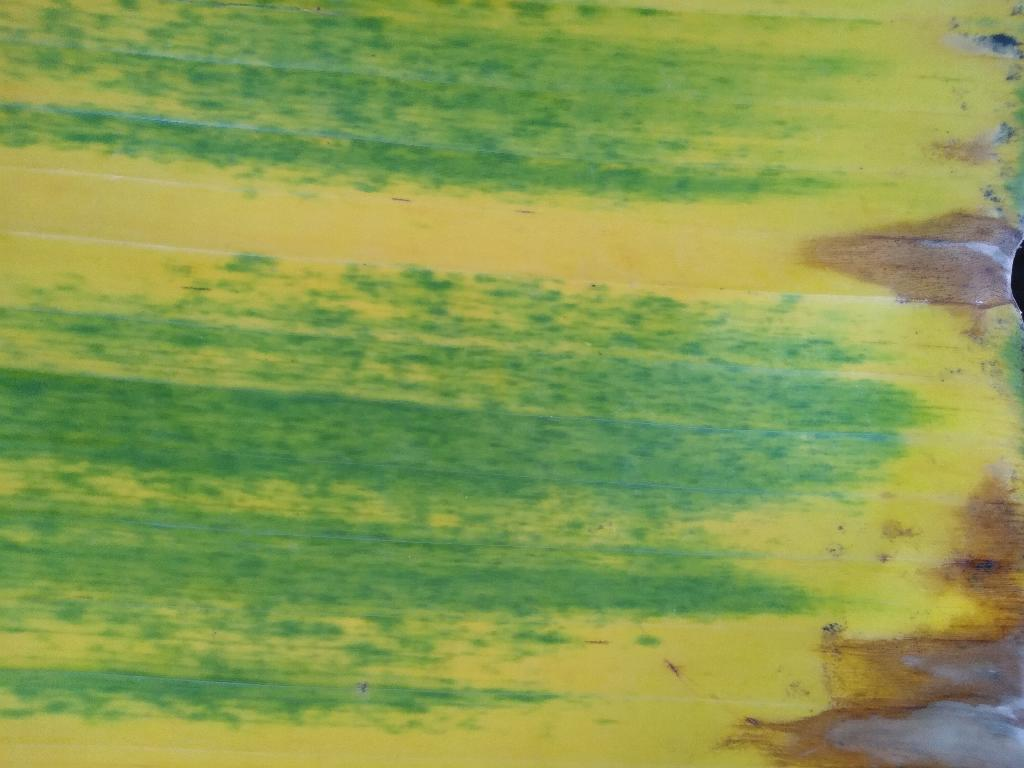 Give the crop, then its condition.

banana, fusarium wilt race 1
